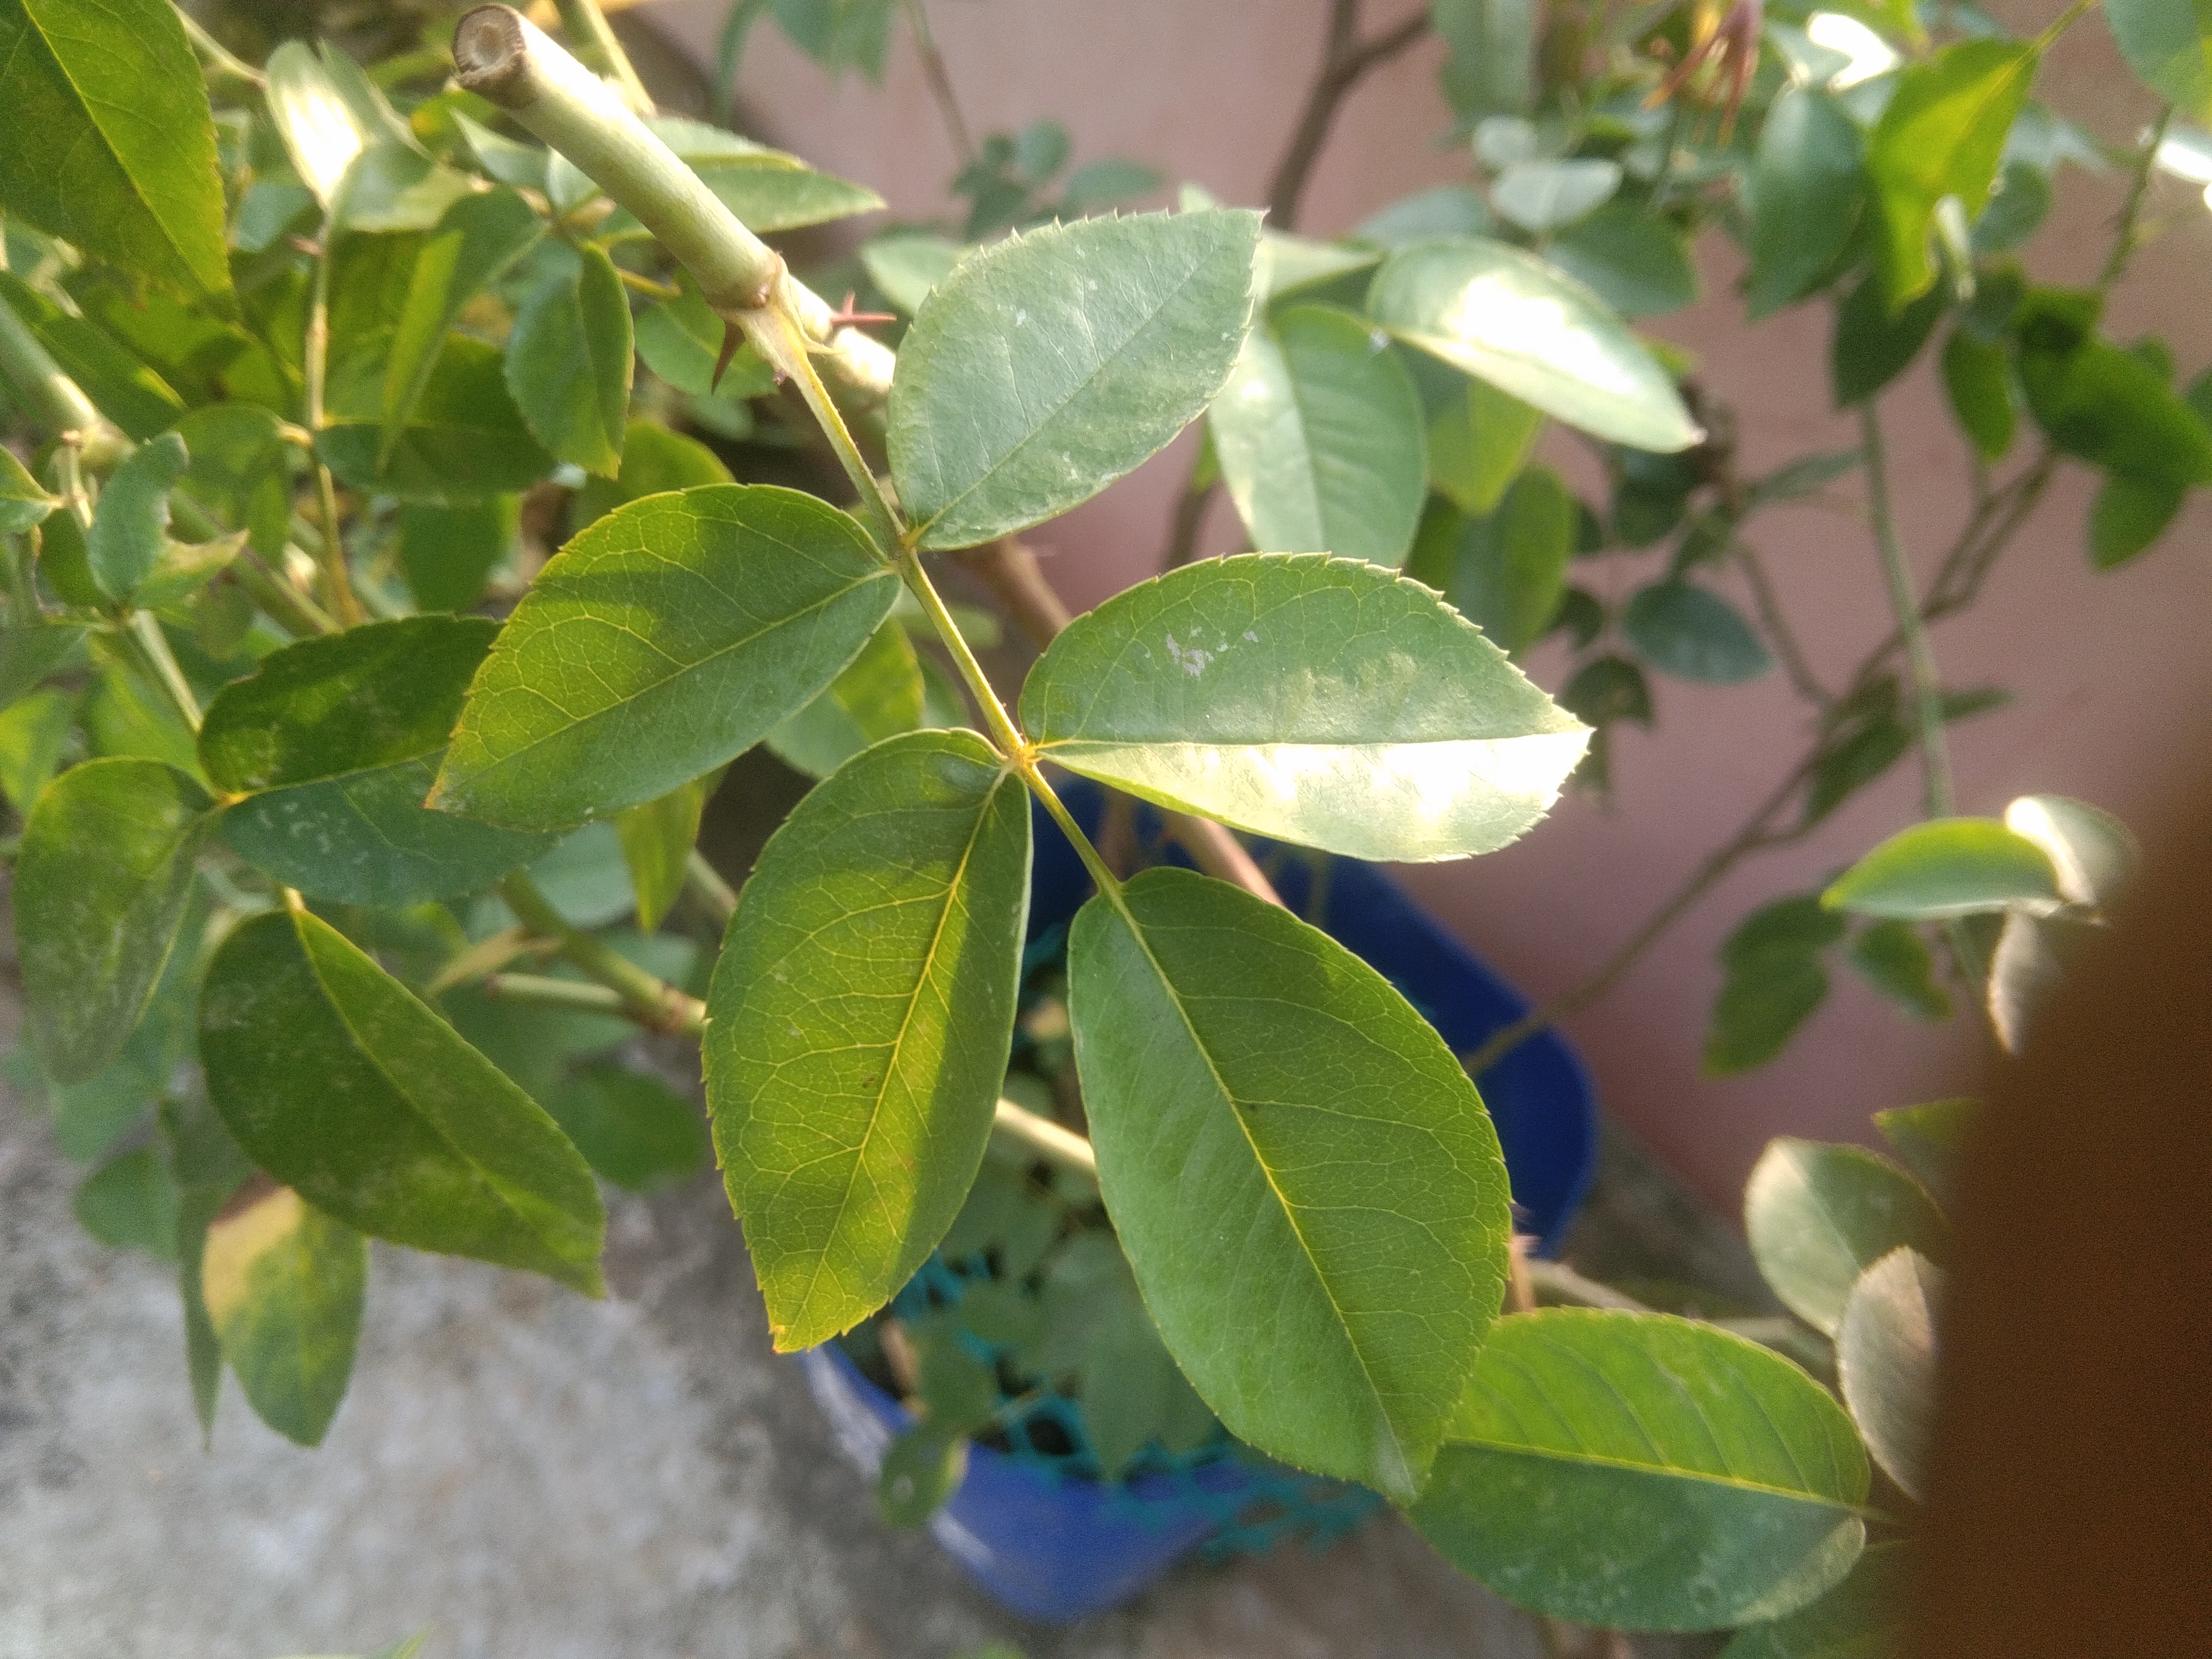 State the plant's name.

rose
